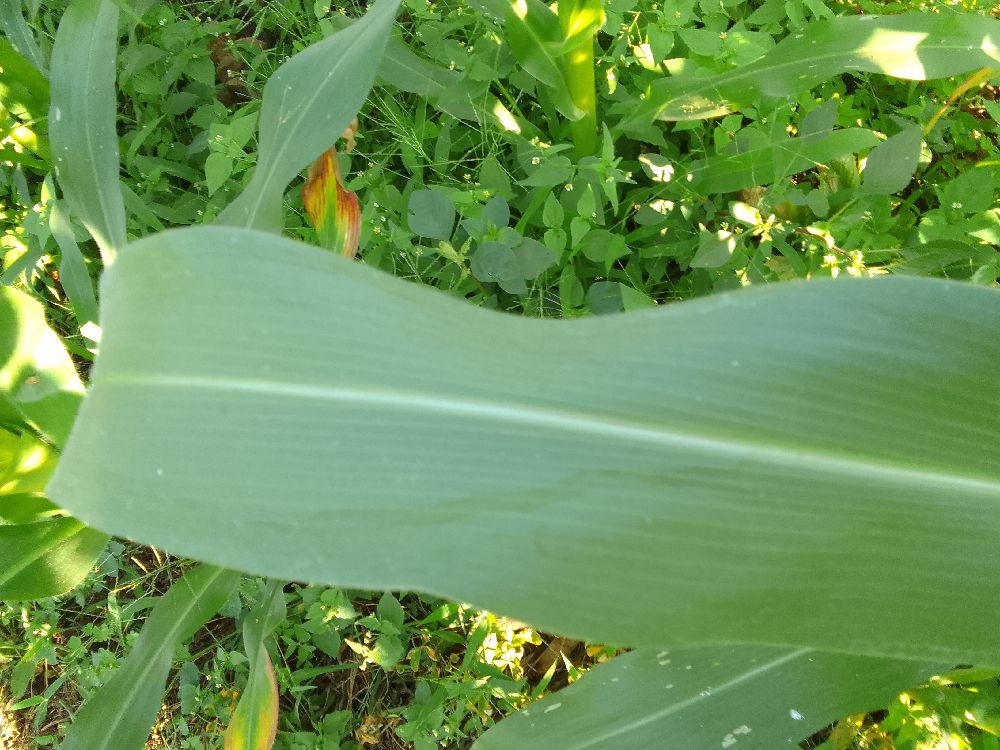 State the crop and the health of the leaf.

maize, healthy
